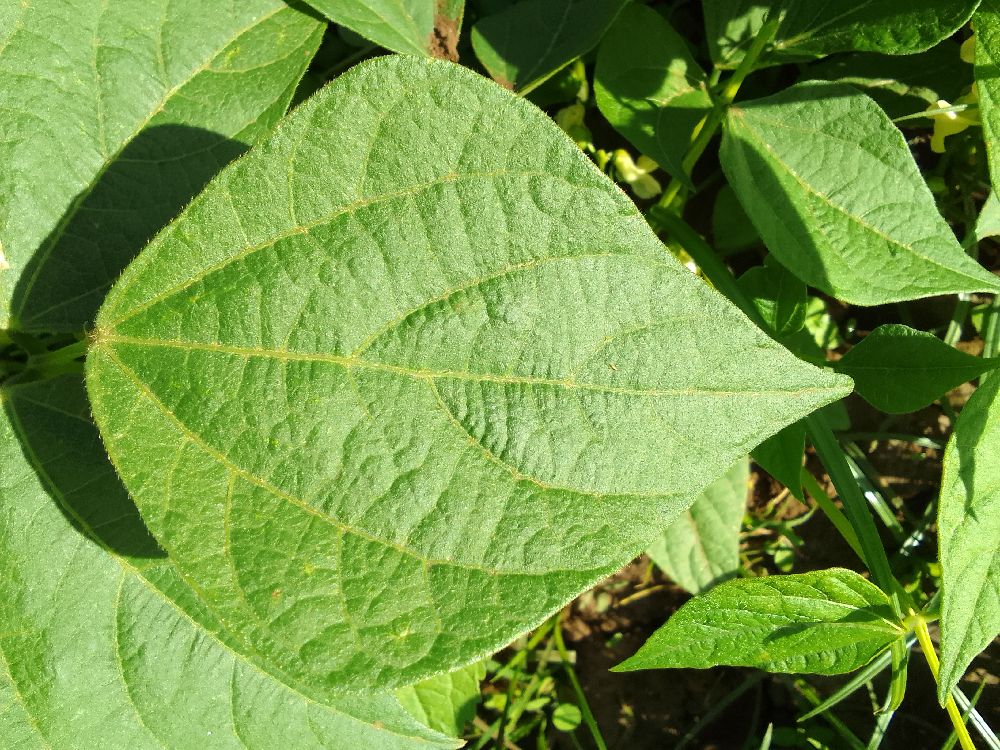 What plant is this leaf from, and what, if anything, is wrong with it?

common bean, healthy
